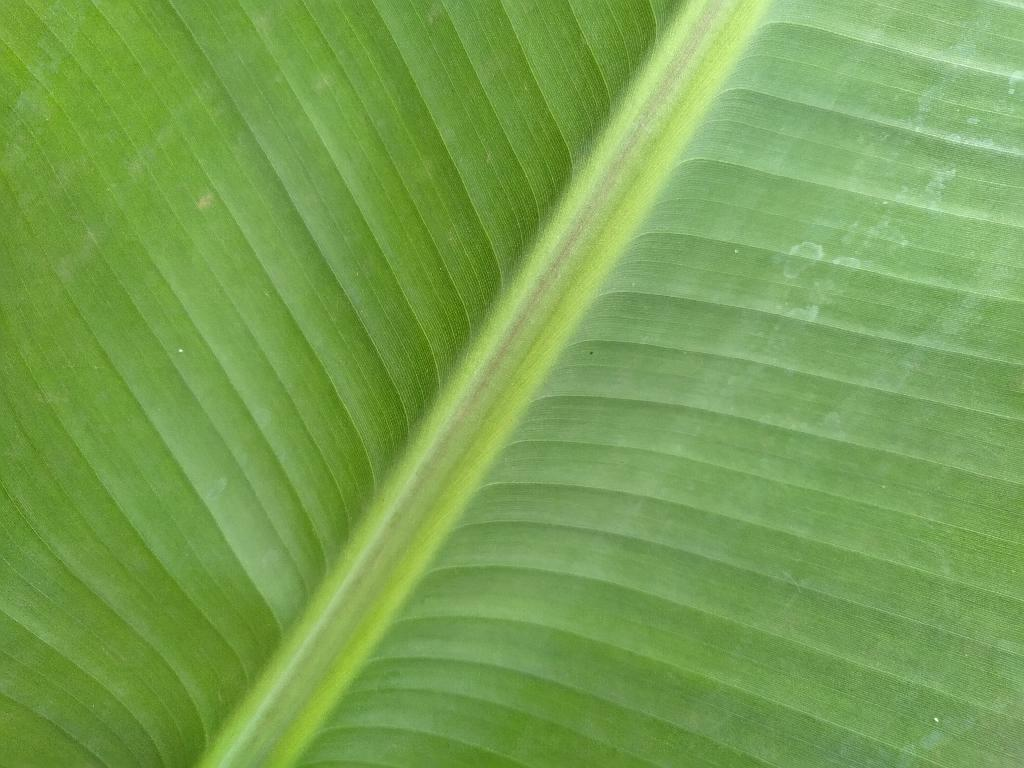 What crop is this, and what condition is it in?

banana, healthy
